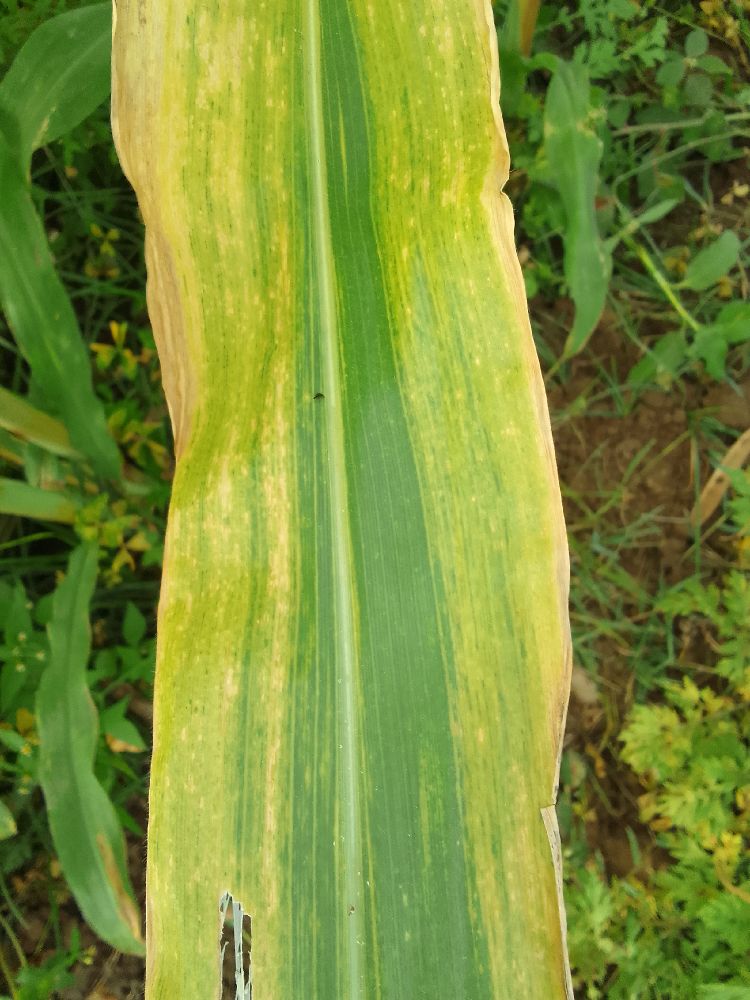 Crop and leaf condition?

maize, maize lethal necrosis
